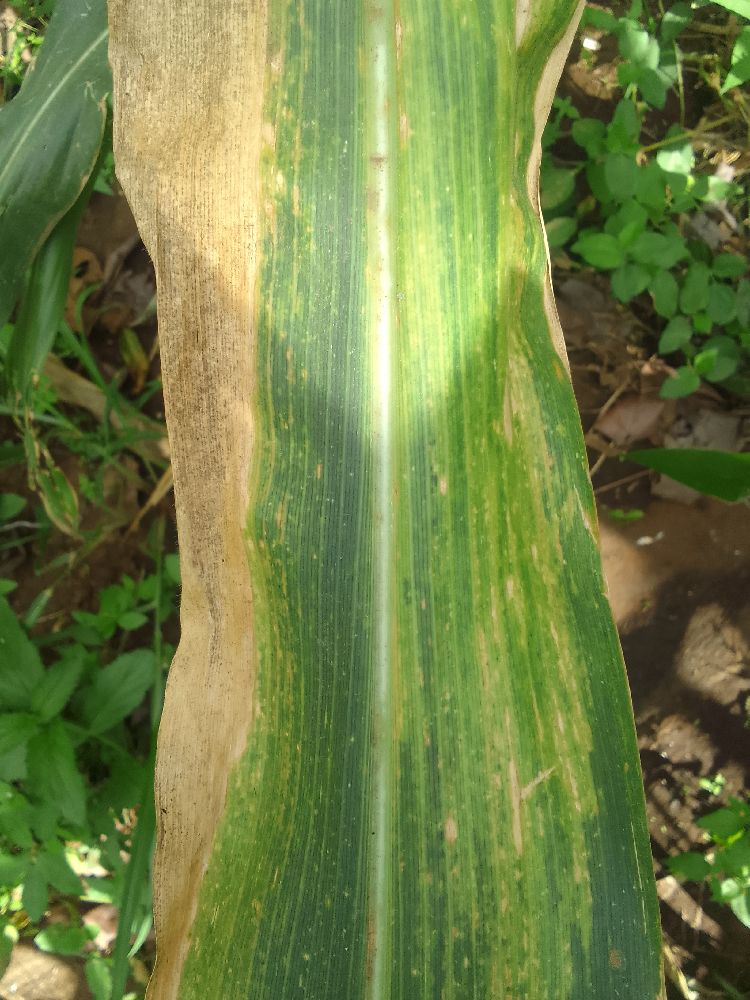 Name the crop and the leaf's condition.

maize, maize lethal necrosis
